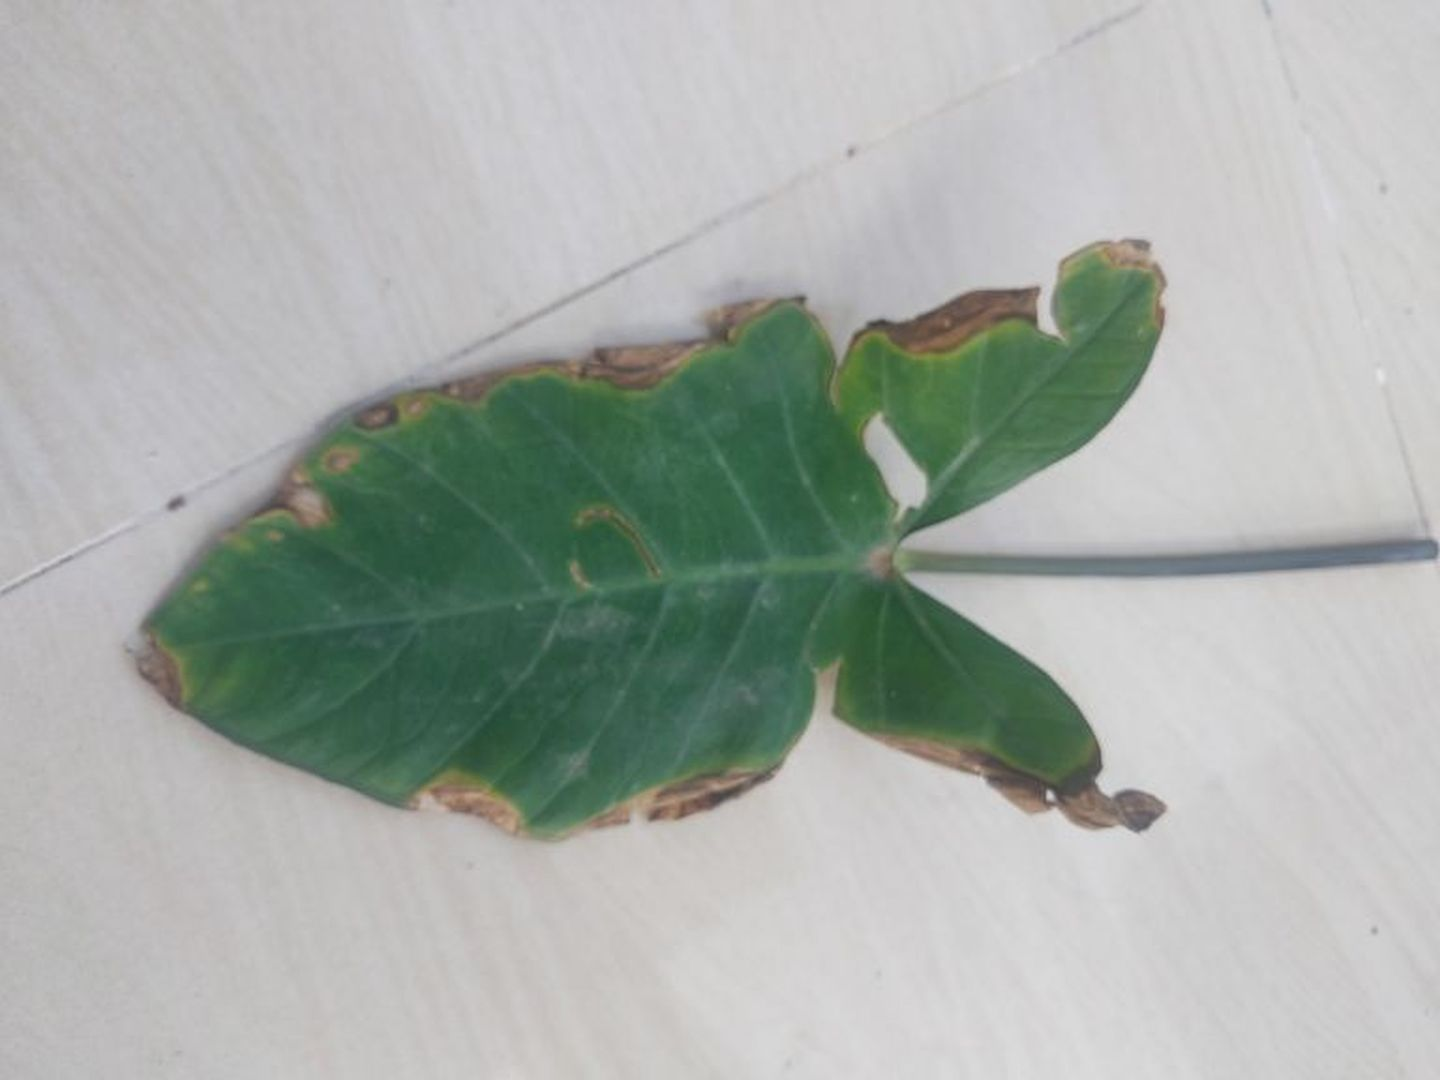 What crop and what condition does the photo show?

taro, leaf blight
